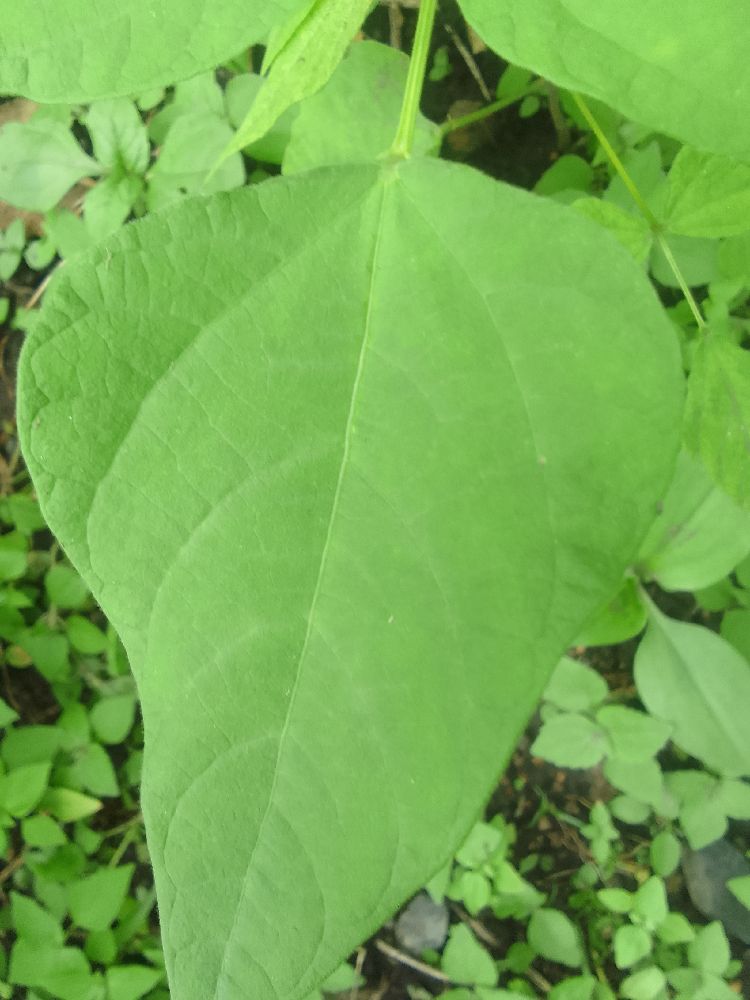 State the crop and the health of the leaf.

common bean, healthy
